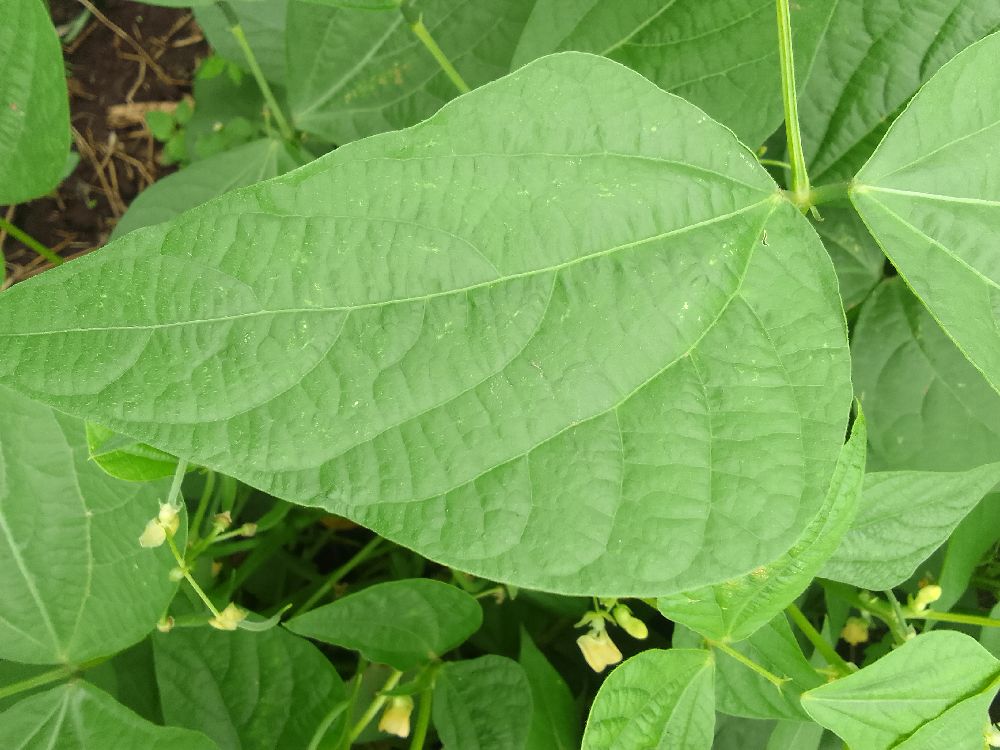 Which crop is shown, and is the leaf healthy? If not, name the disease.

common bean, healthy
